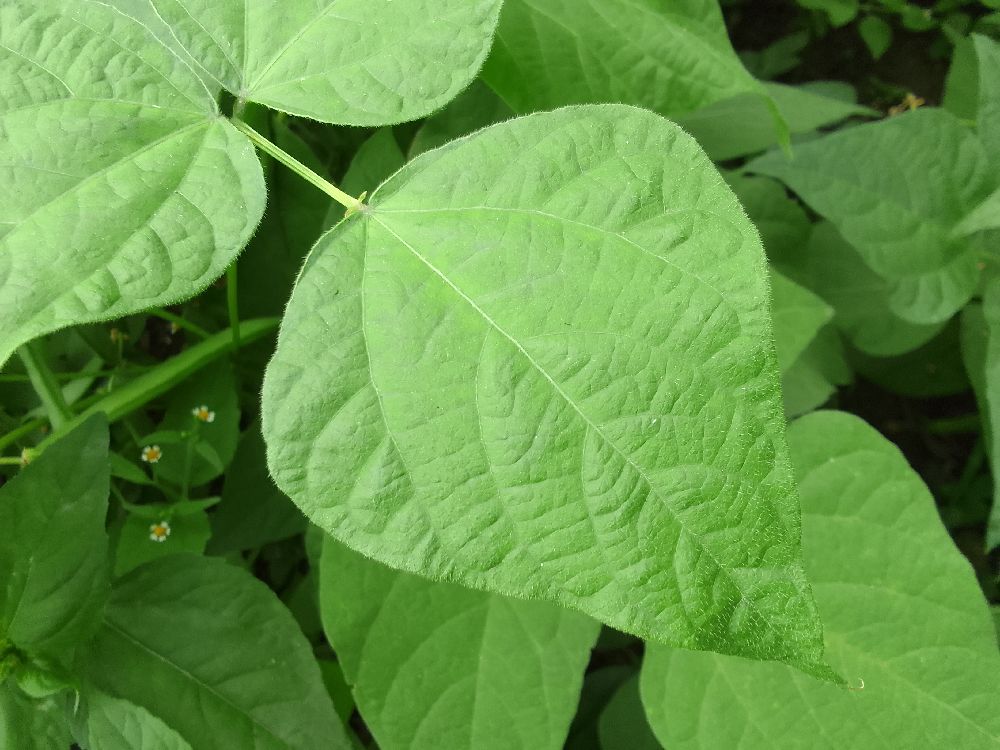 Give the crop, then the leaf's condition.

common bean, healthy
